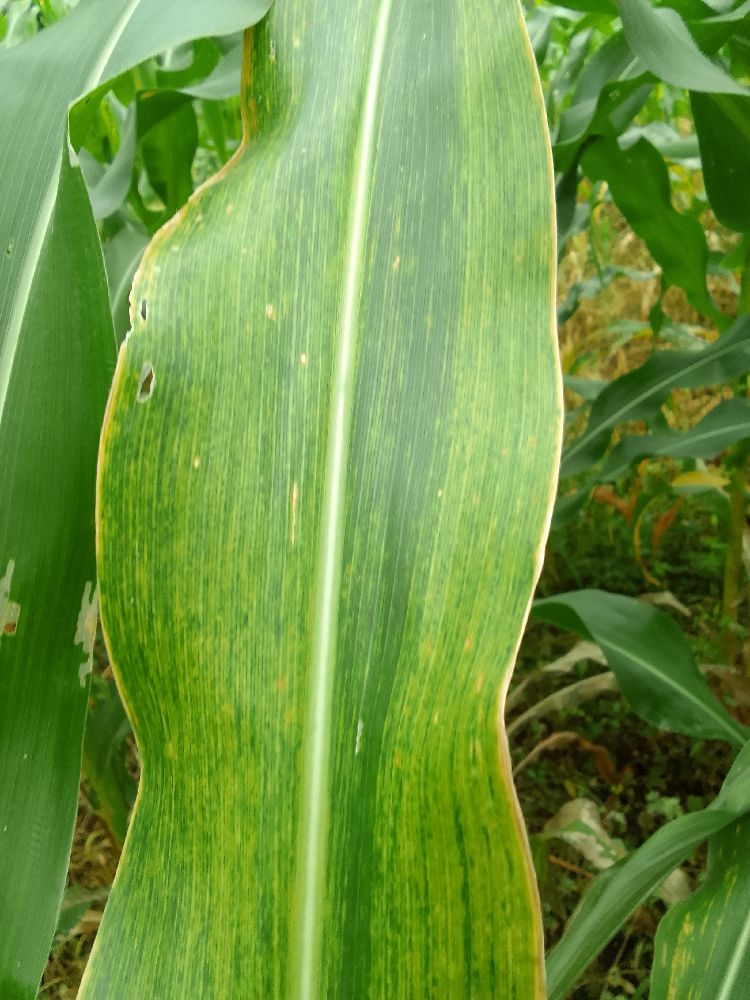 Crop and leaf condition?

maize, maize lethal necrosis
